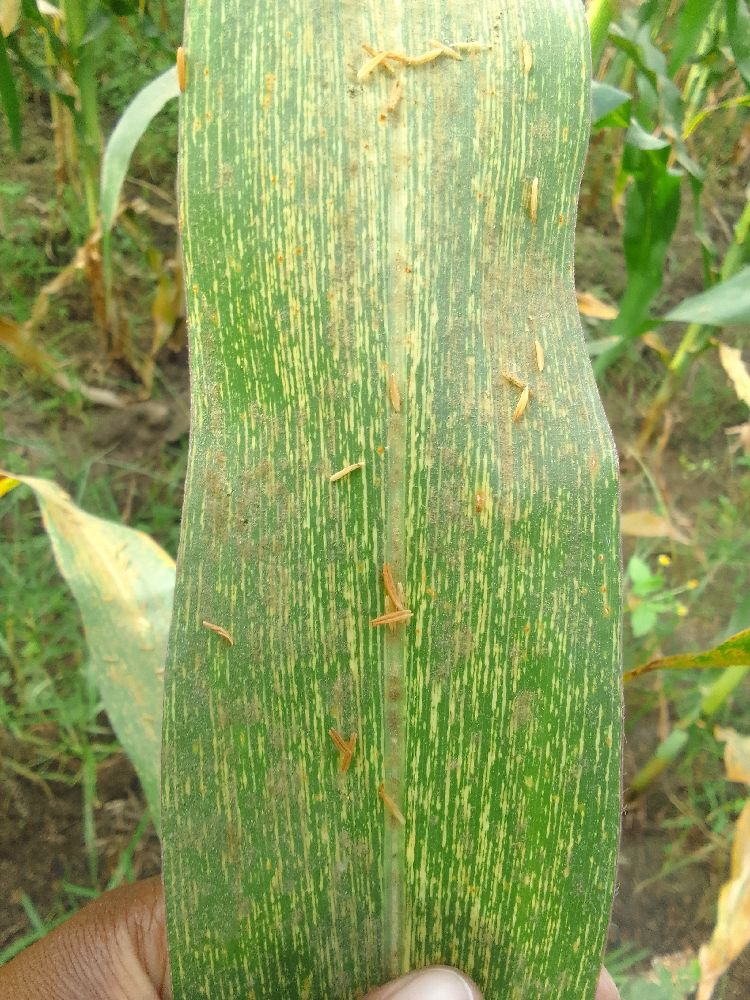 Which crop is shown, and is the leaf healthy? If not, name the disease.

maize, maize streak virus
